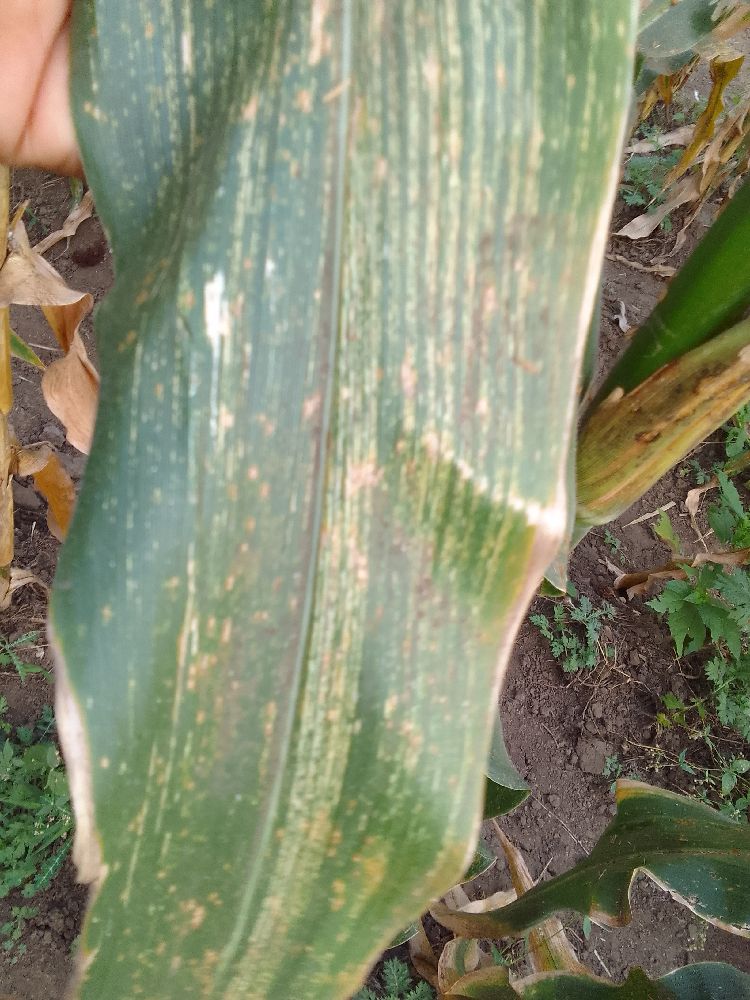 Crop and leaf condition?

maize, maize streak virus
